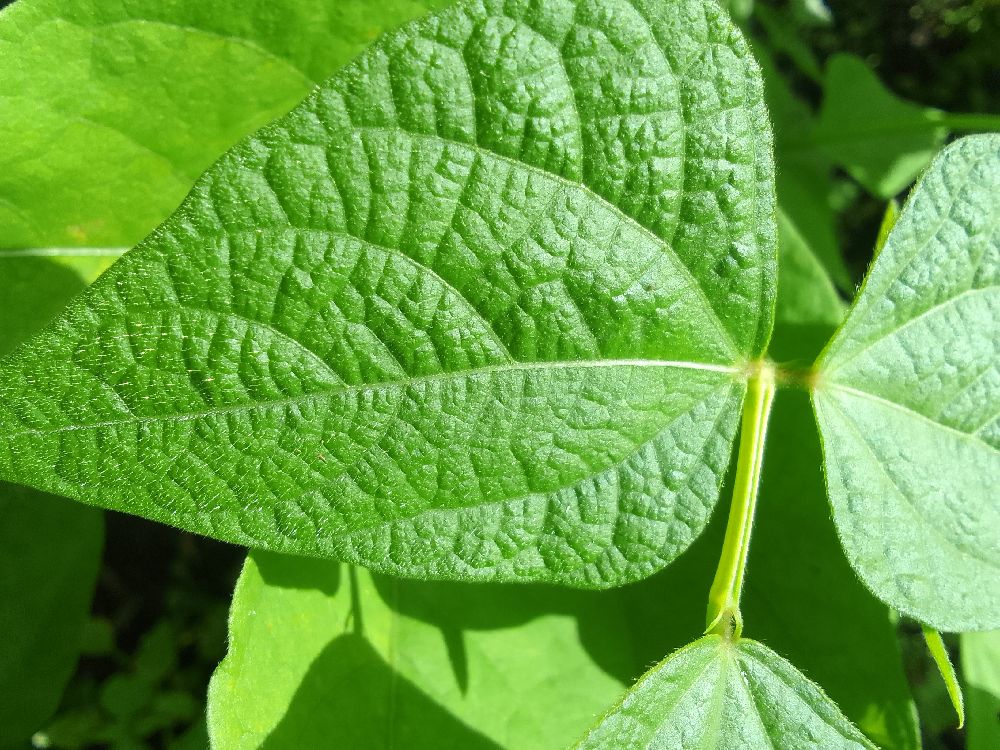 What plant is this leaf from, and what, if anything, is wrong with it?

common bean, healthy
